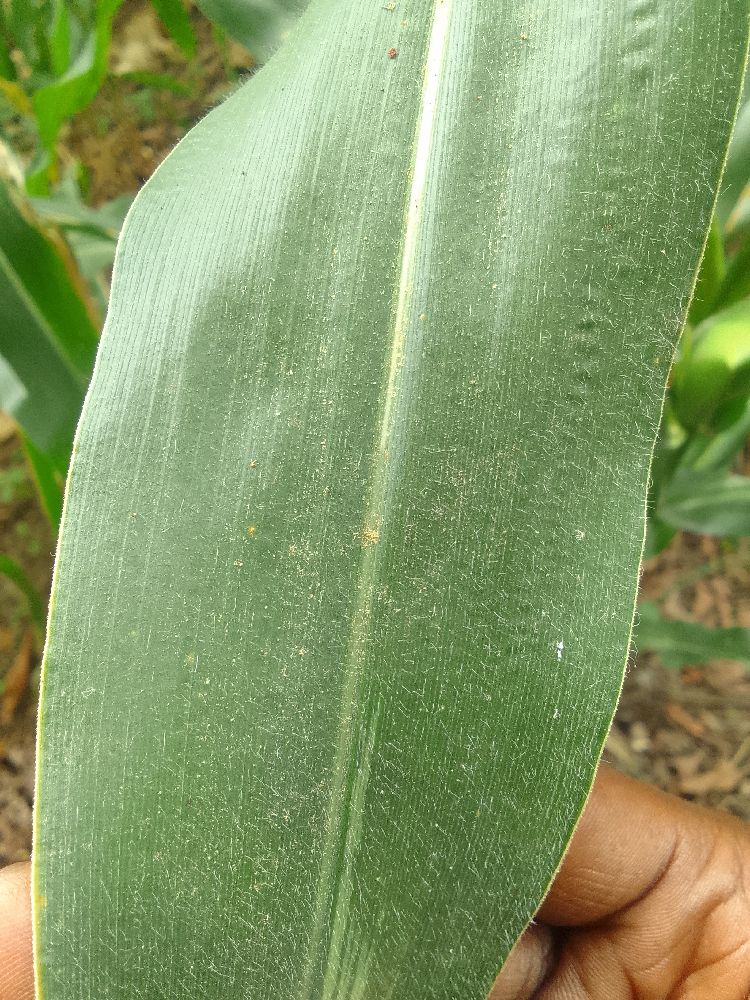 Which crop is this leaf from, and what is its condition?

maize, healthy
